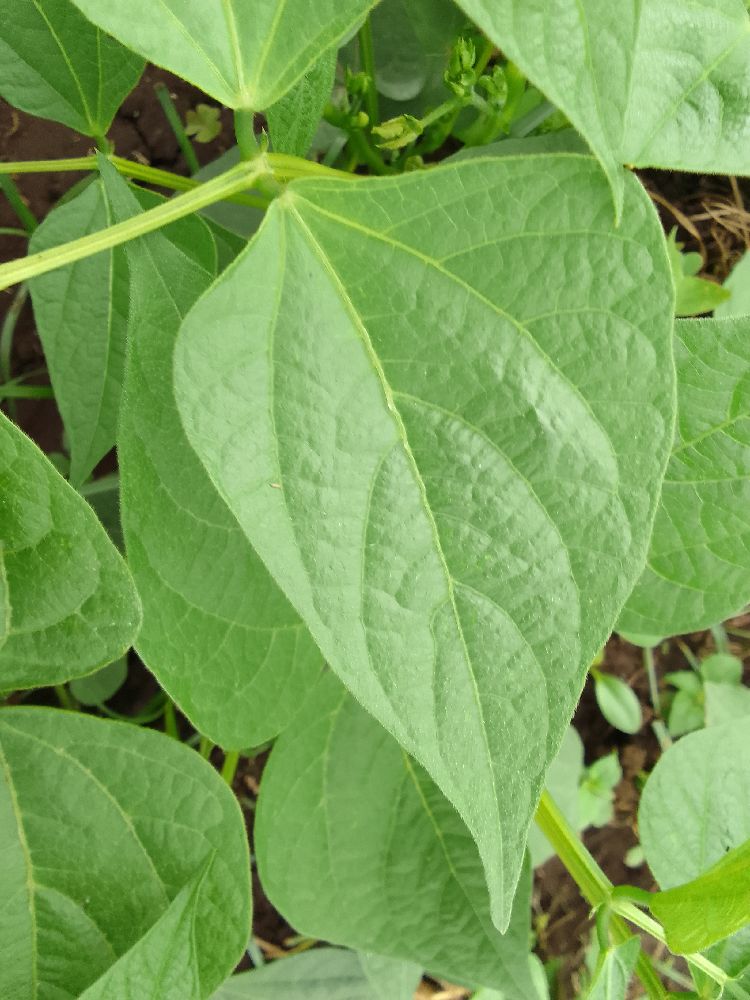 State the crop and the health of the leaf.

common bean, healthy
